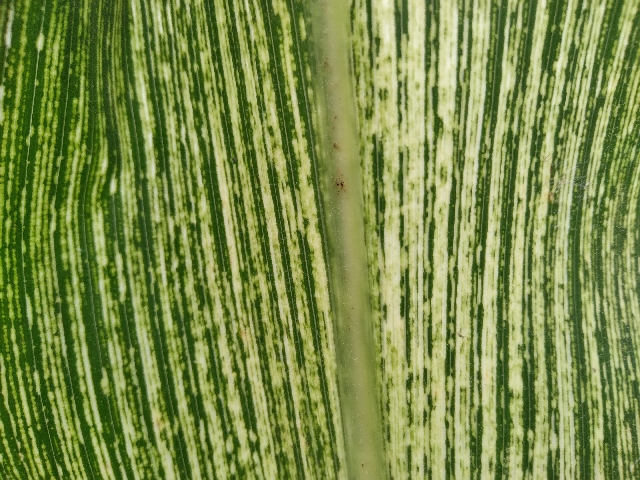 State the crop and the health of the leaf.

maize, maize streak virus
